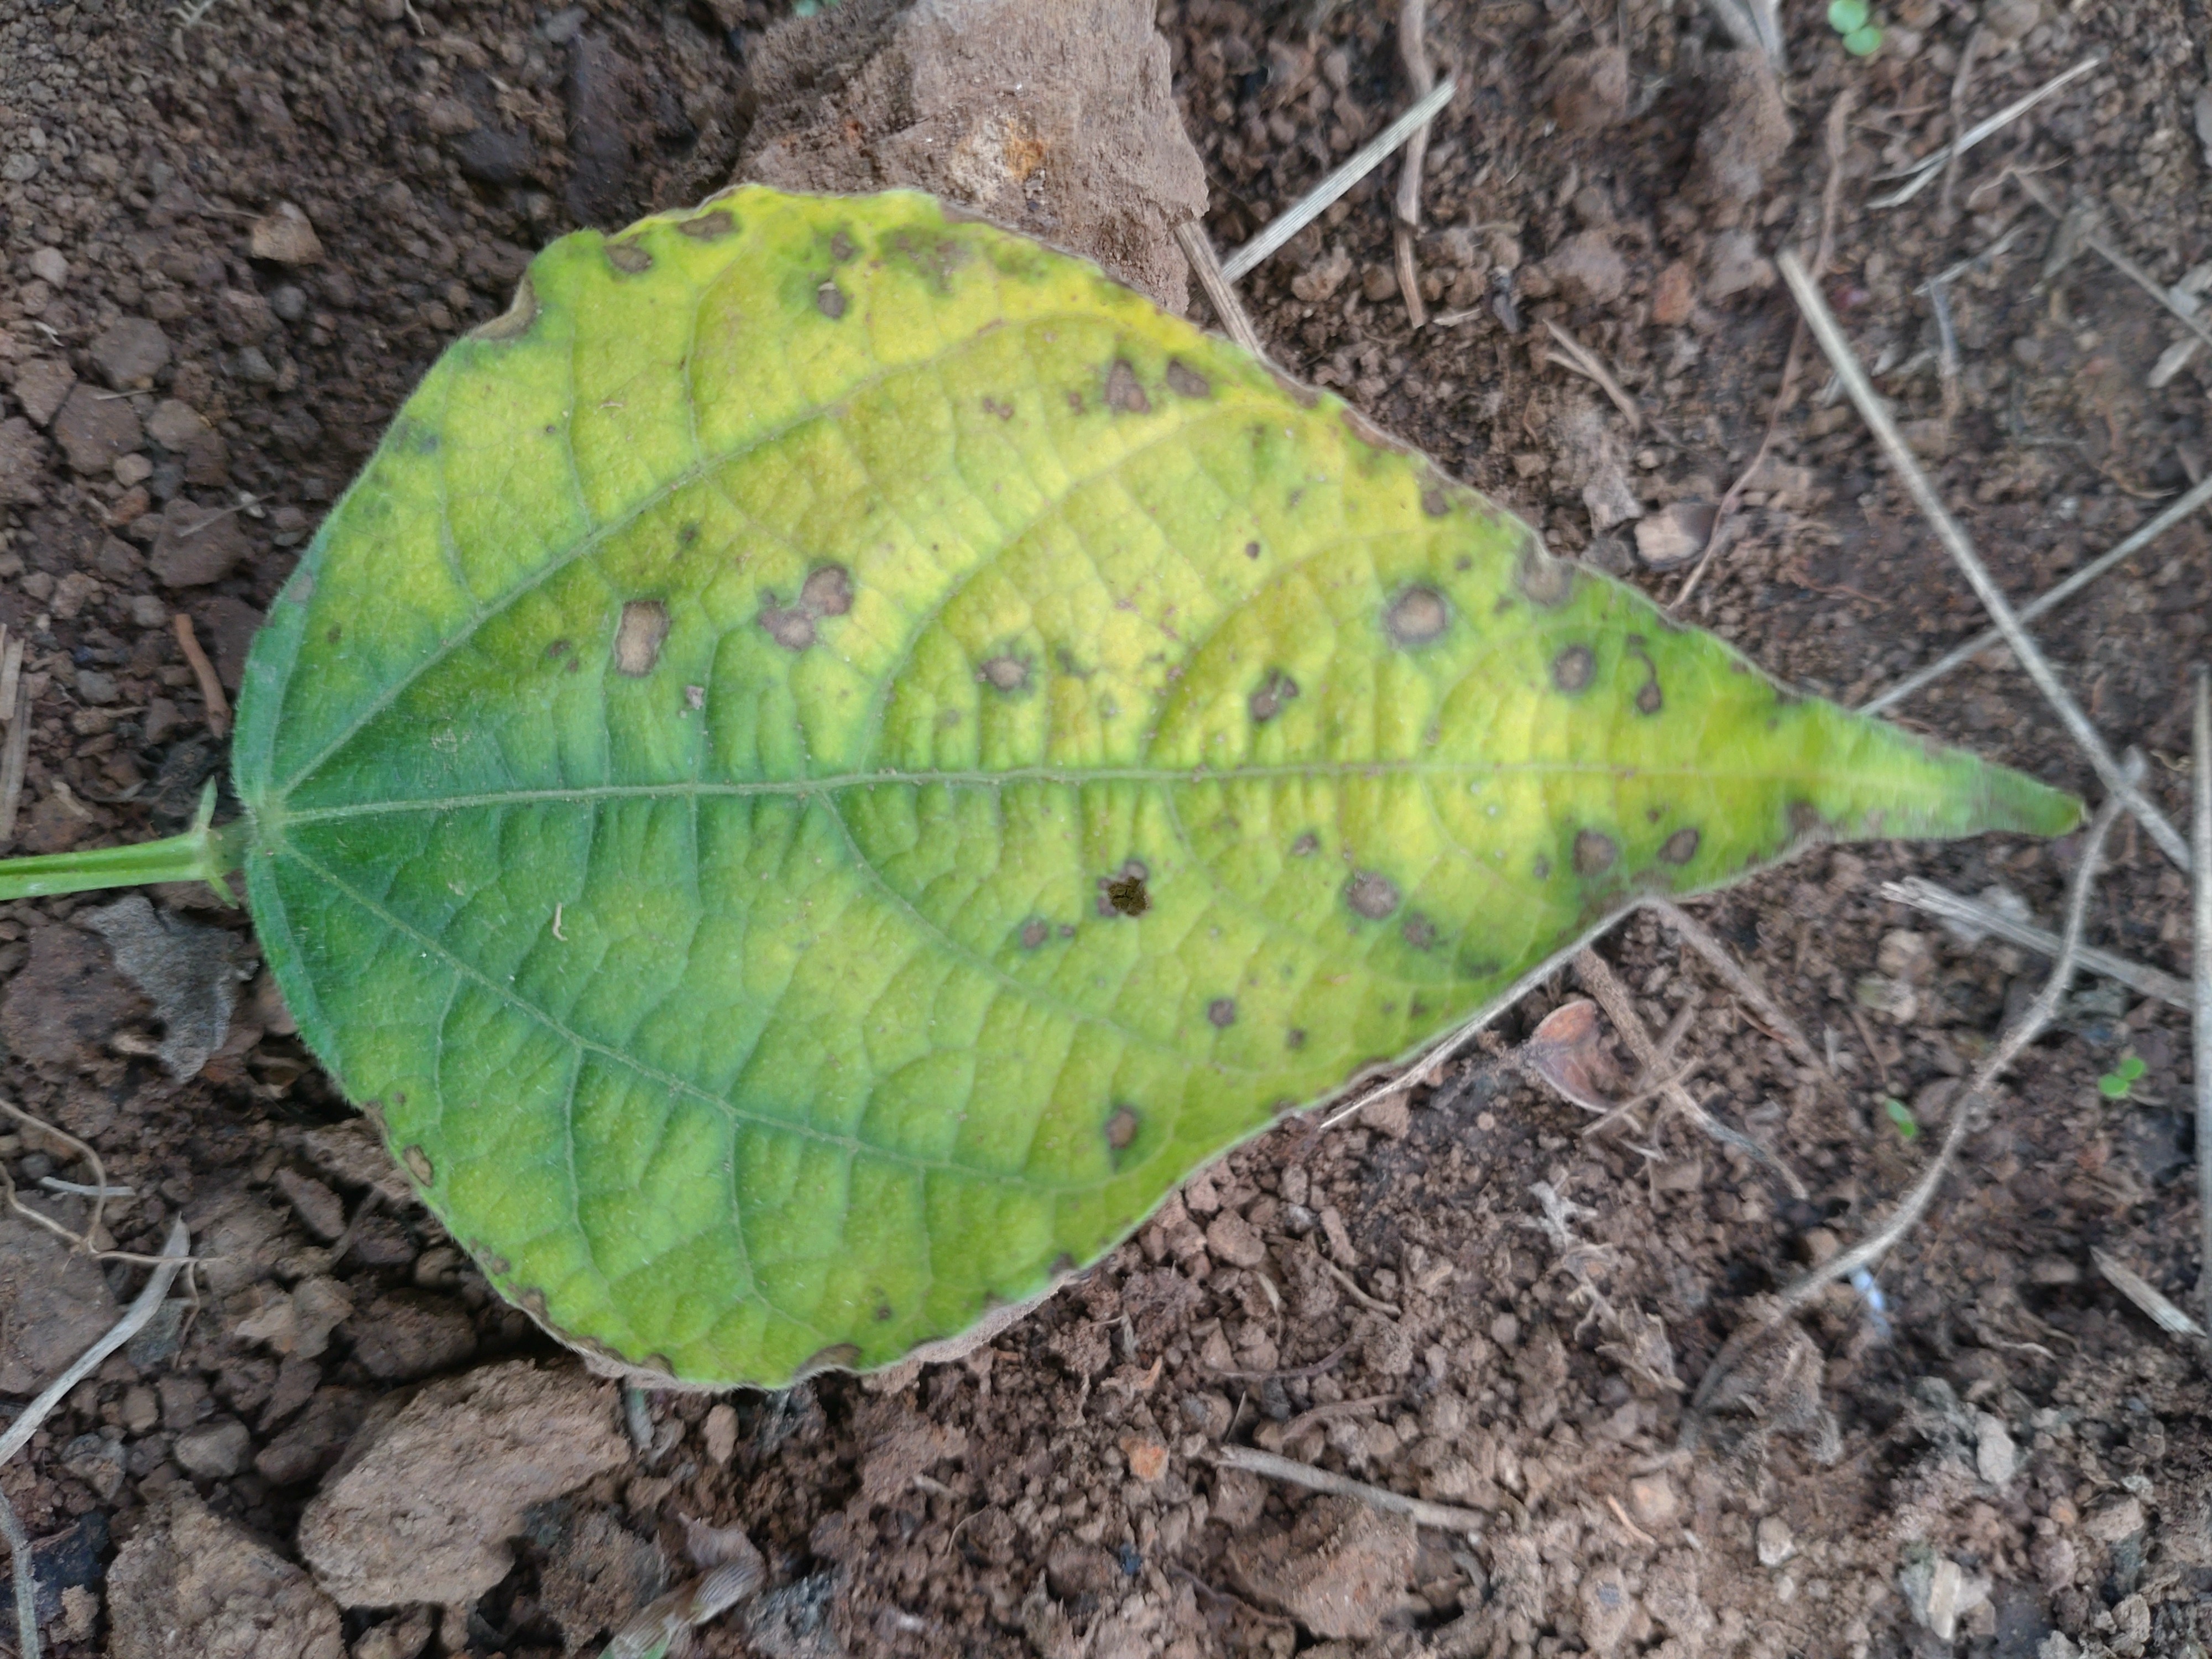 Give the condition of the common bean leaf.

rust
